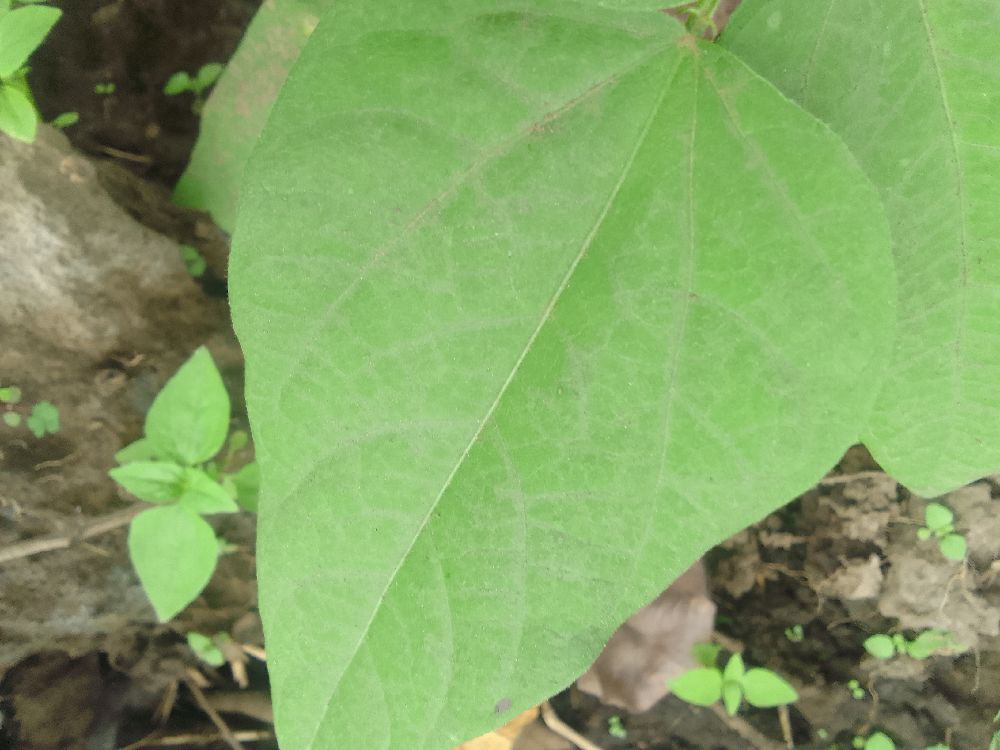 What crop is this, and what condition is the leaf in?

common bean, healthy
